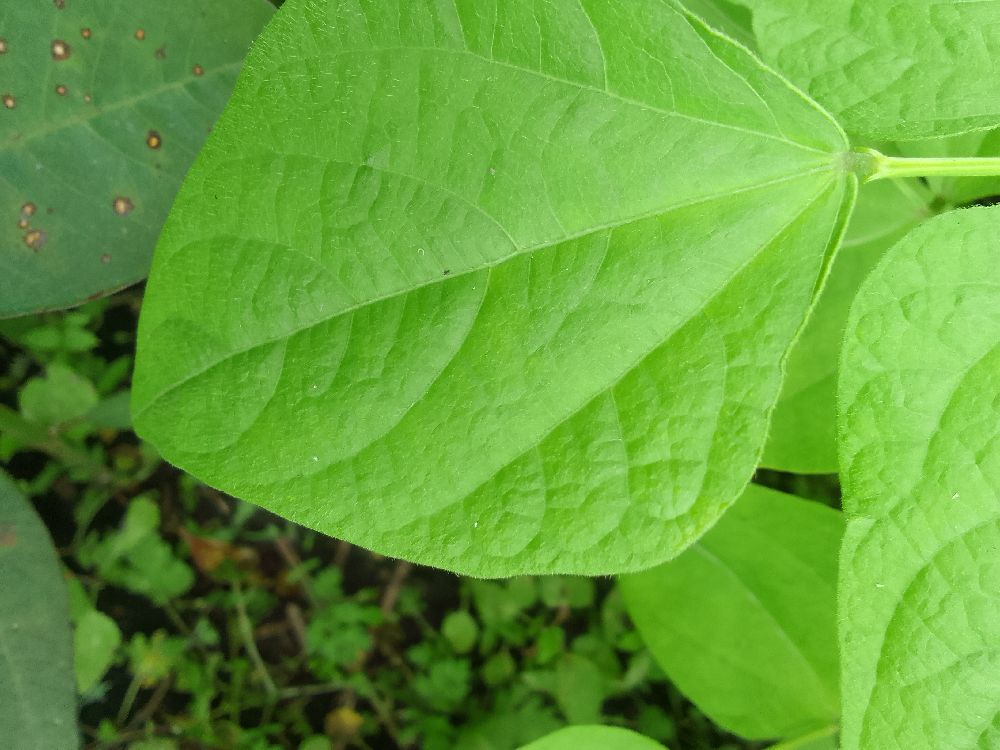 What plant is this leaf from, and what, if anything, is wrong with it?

common bean, healthy
